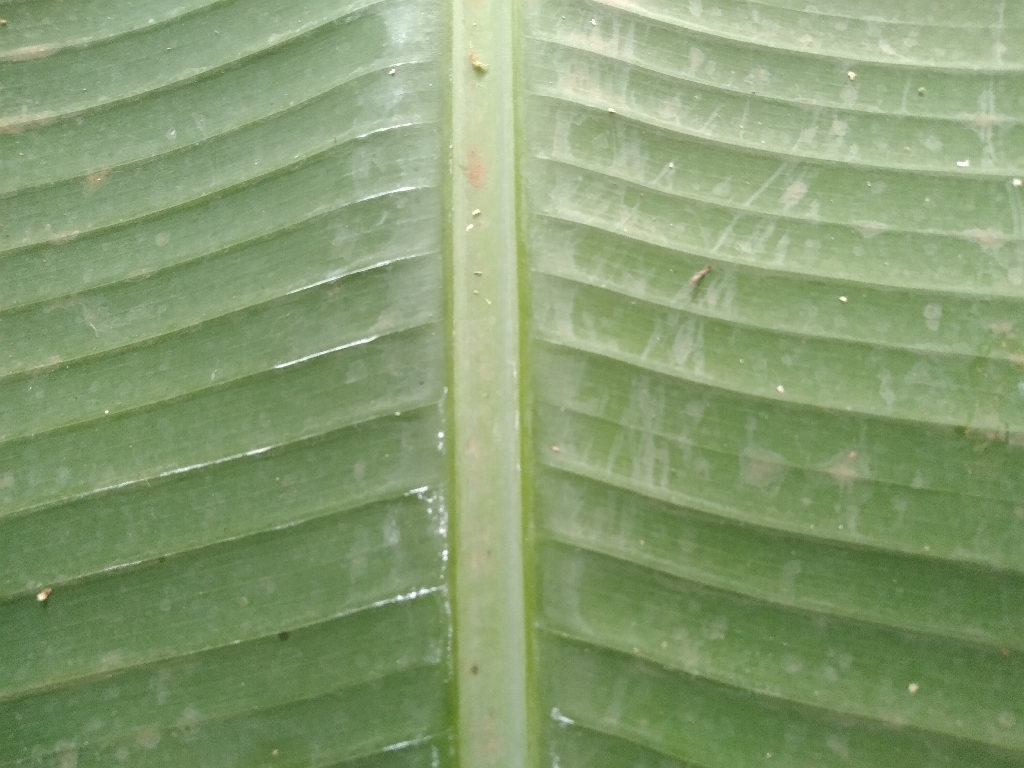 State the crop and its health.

banana, healthy
